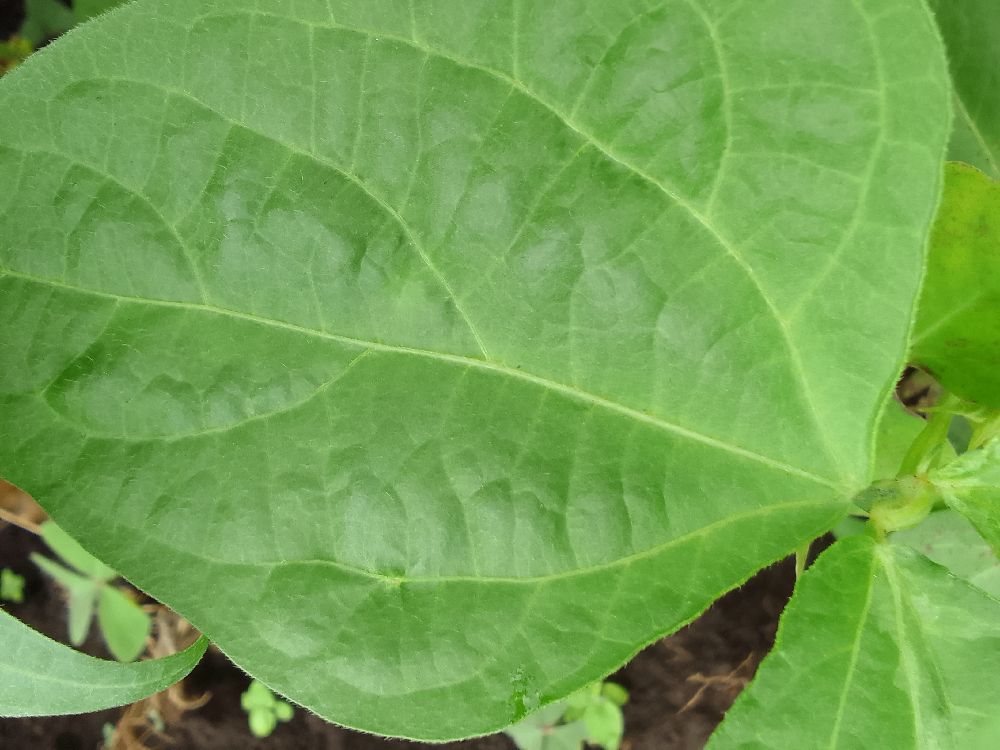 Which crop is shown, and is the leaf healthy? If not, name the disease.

common bean, healthy
